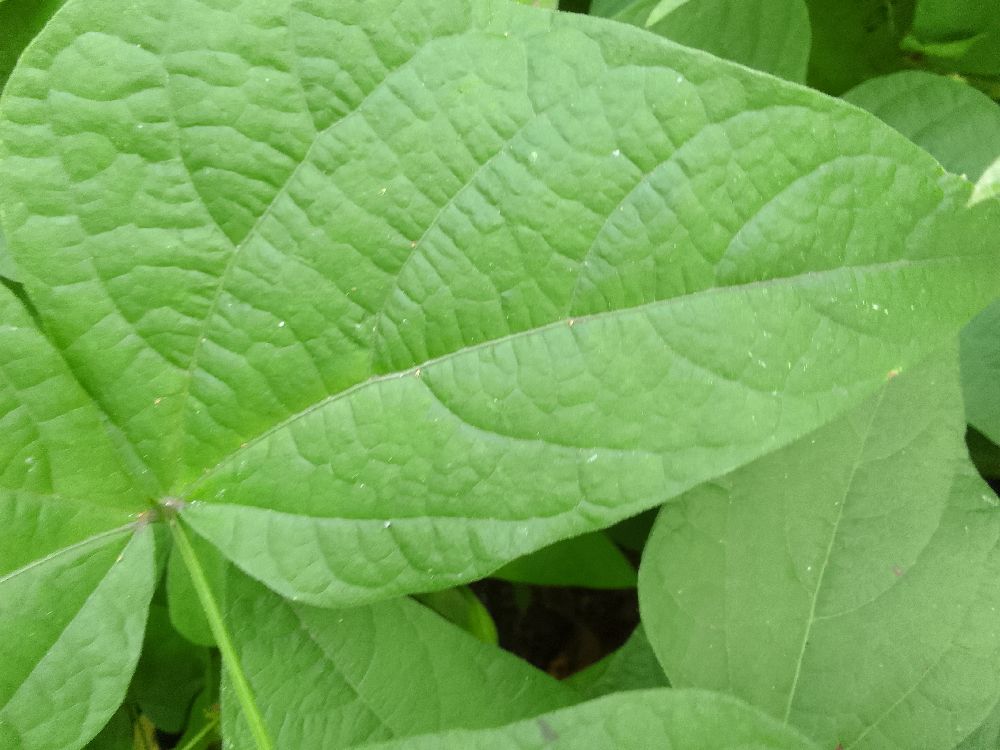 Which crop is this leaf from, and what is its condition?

common bean, healthy
